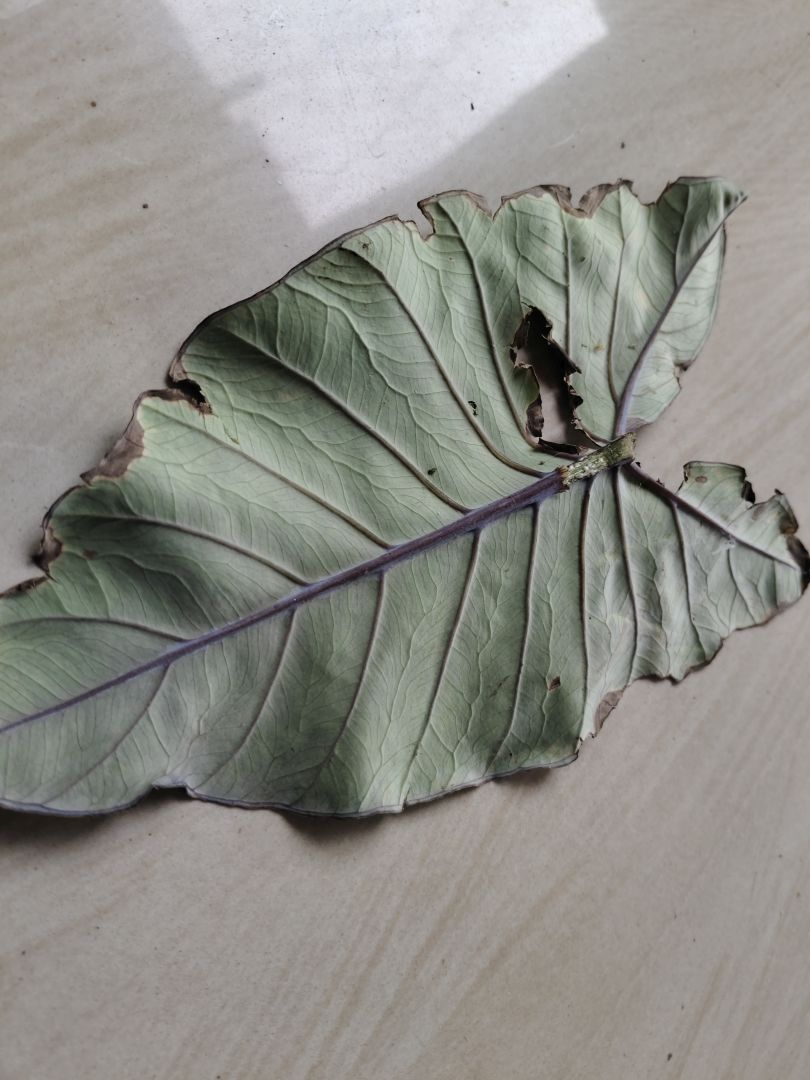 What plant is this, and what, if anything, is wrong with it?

taro, leaf blight
